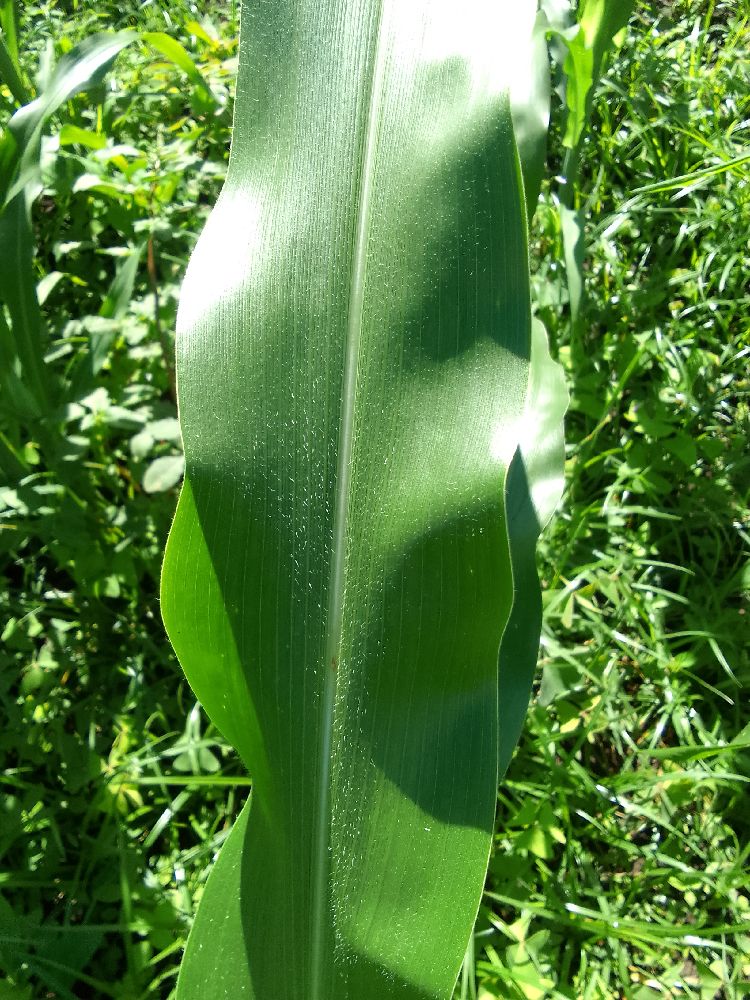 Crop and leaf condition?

maize, healthy
